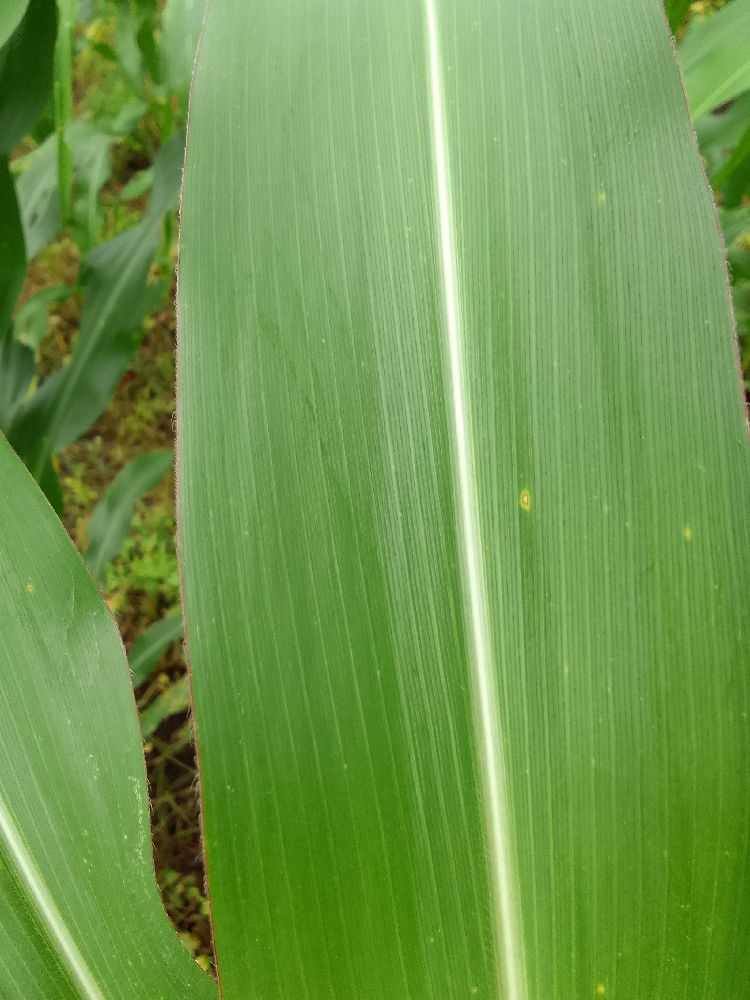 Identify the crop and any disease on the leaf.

maize, healthy
